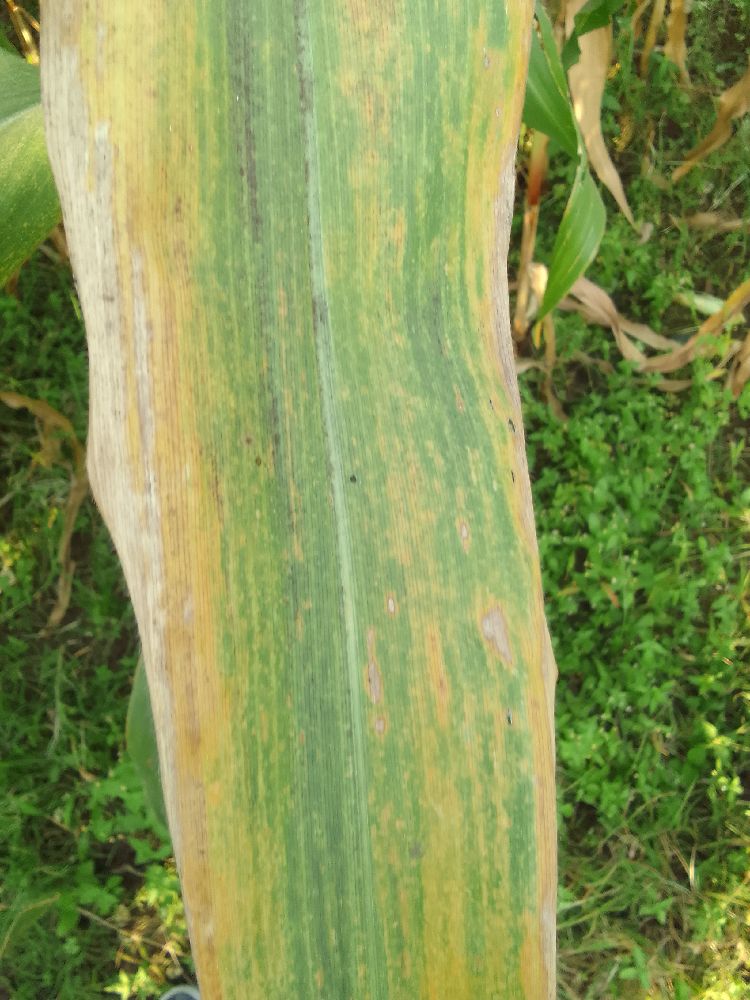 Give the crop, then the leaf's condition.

maize, maize lethal necrosis
